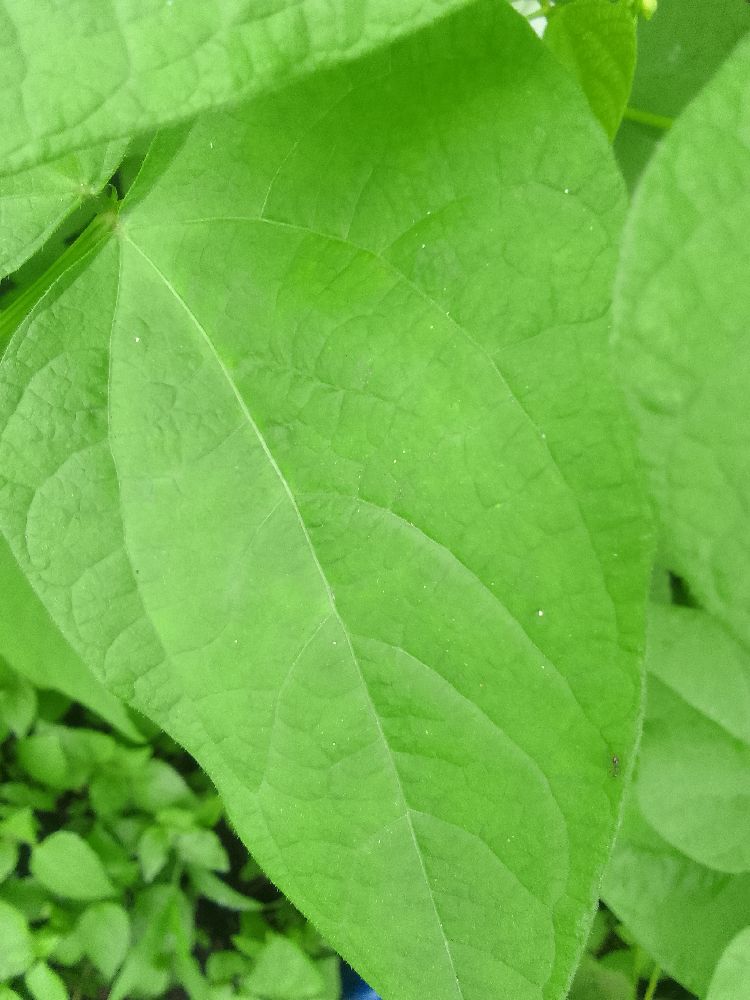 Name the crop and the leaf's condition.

common bean, healthy
